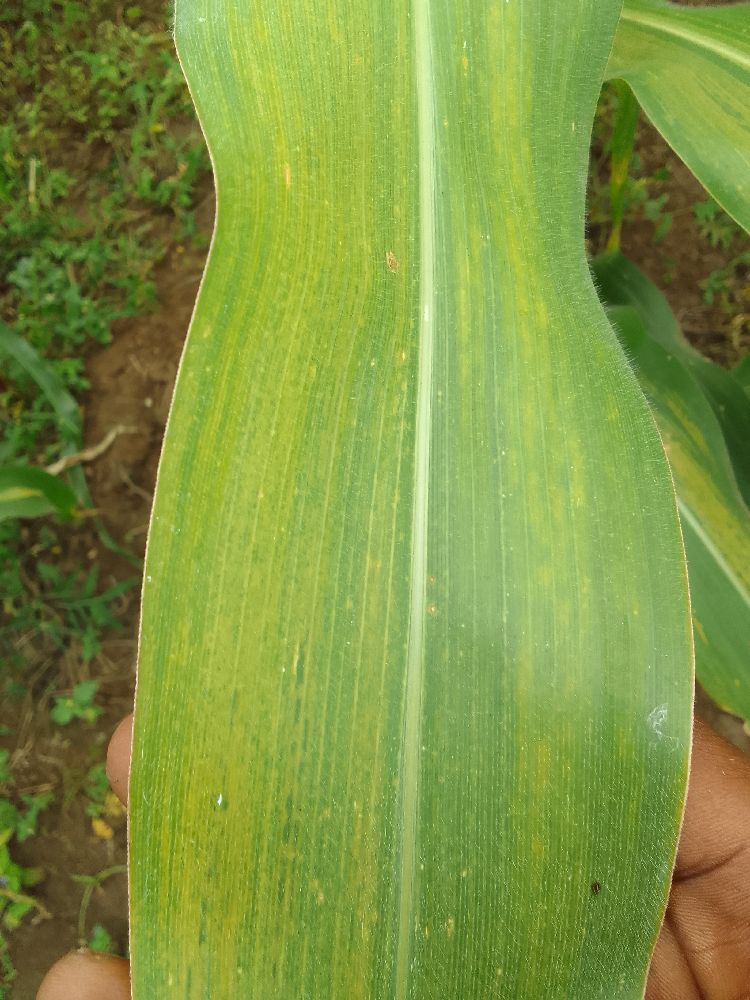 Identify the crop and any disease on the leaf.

maize, maize lethal necrosis
